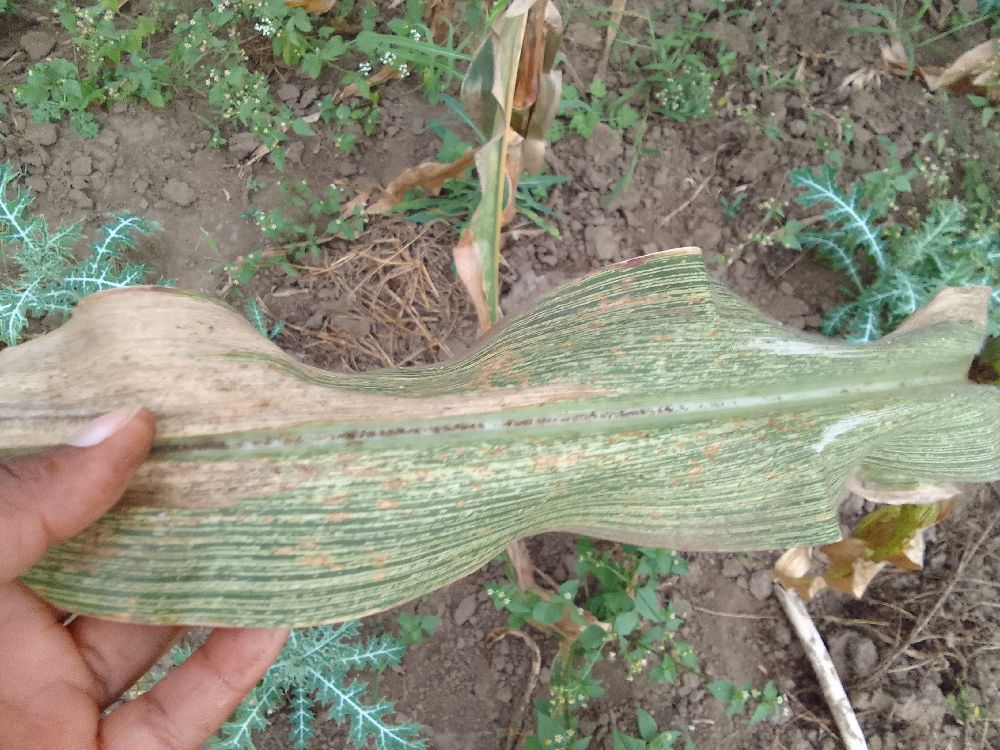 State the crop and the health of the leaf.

maize, maize streak virus
